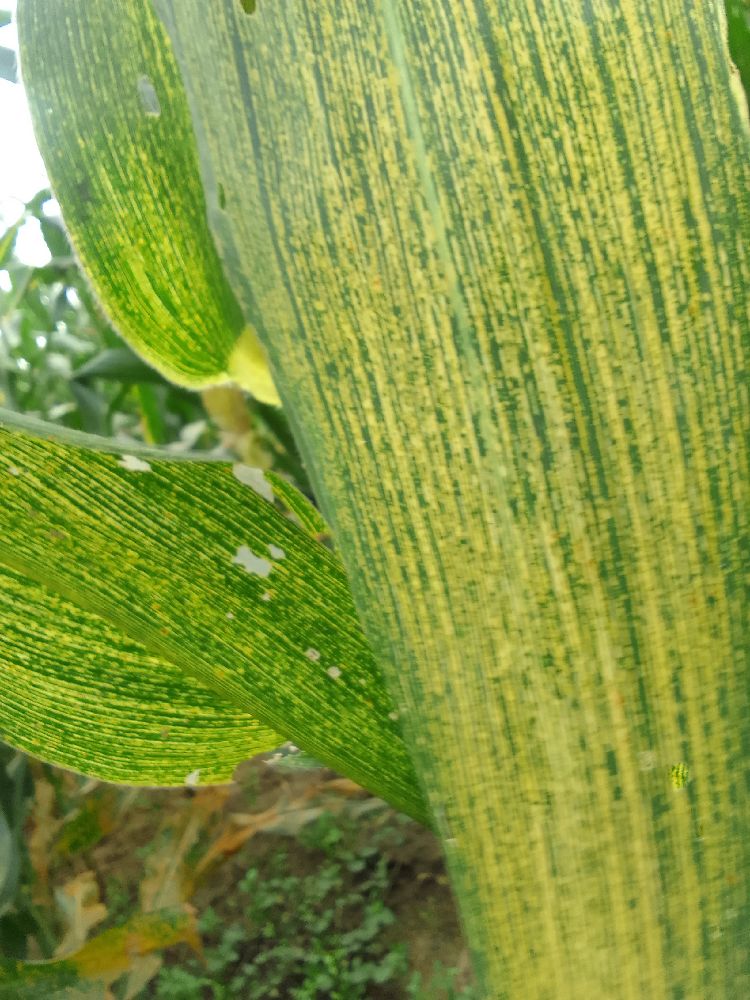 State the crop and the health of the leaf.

maize, maize streak virus
